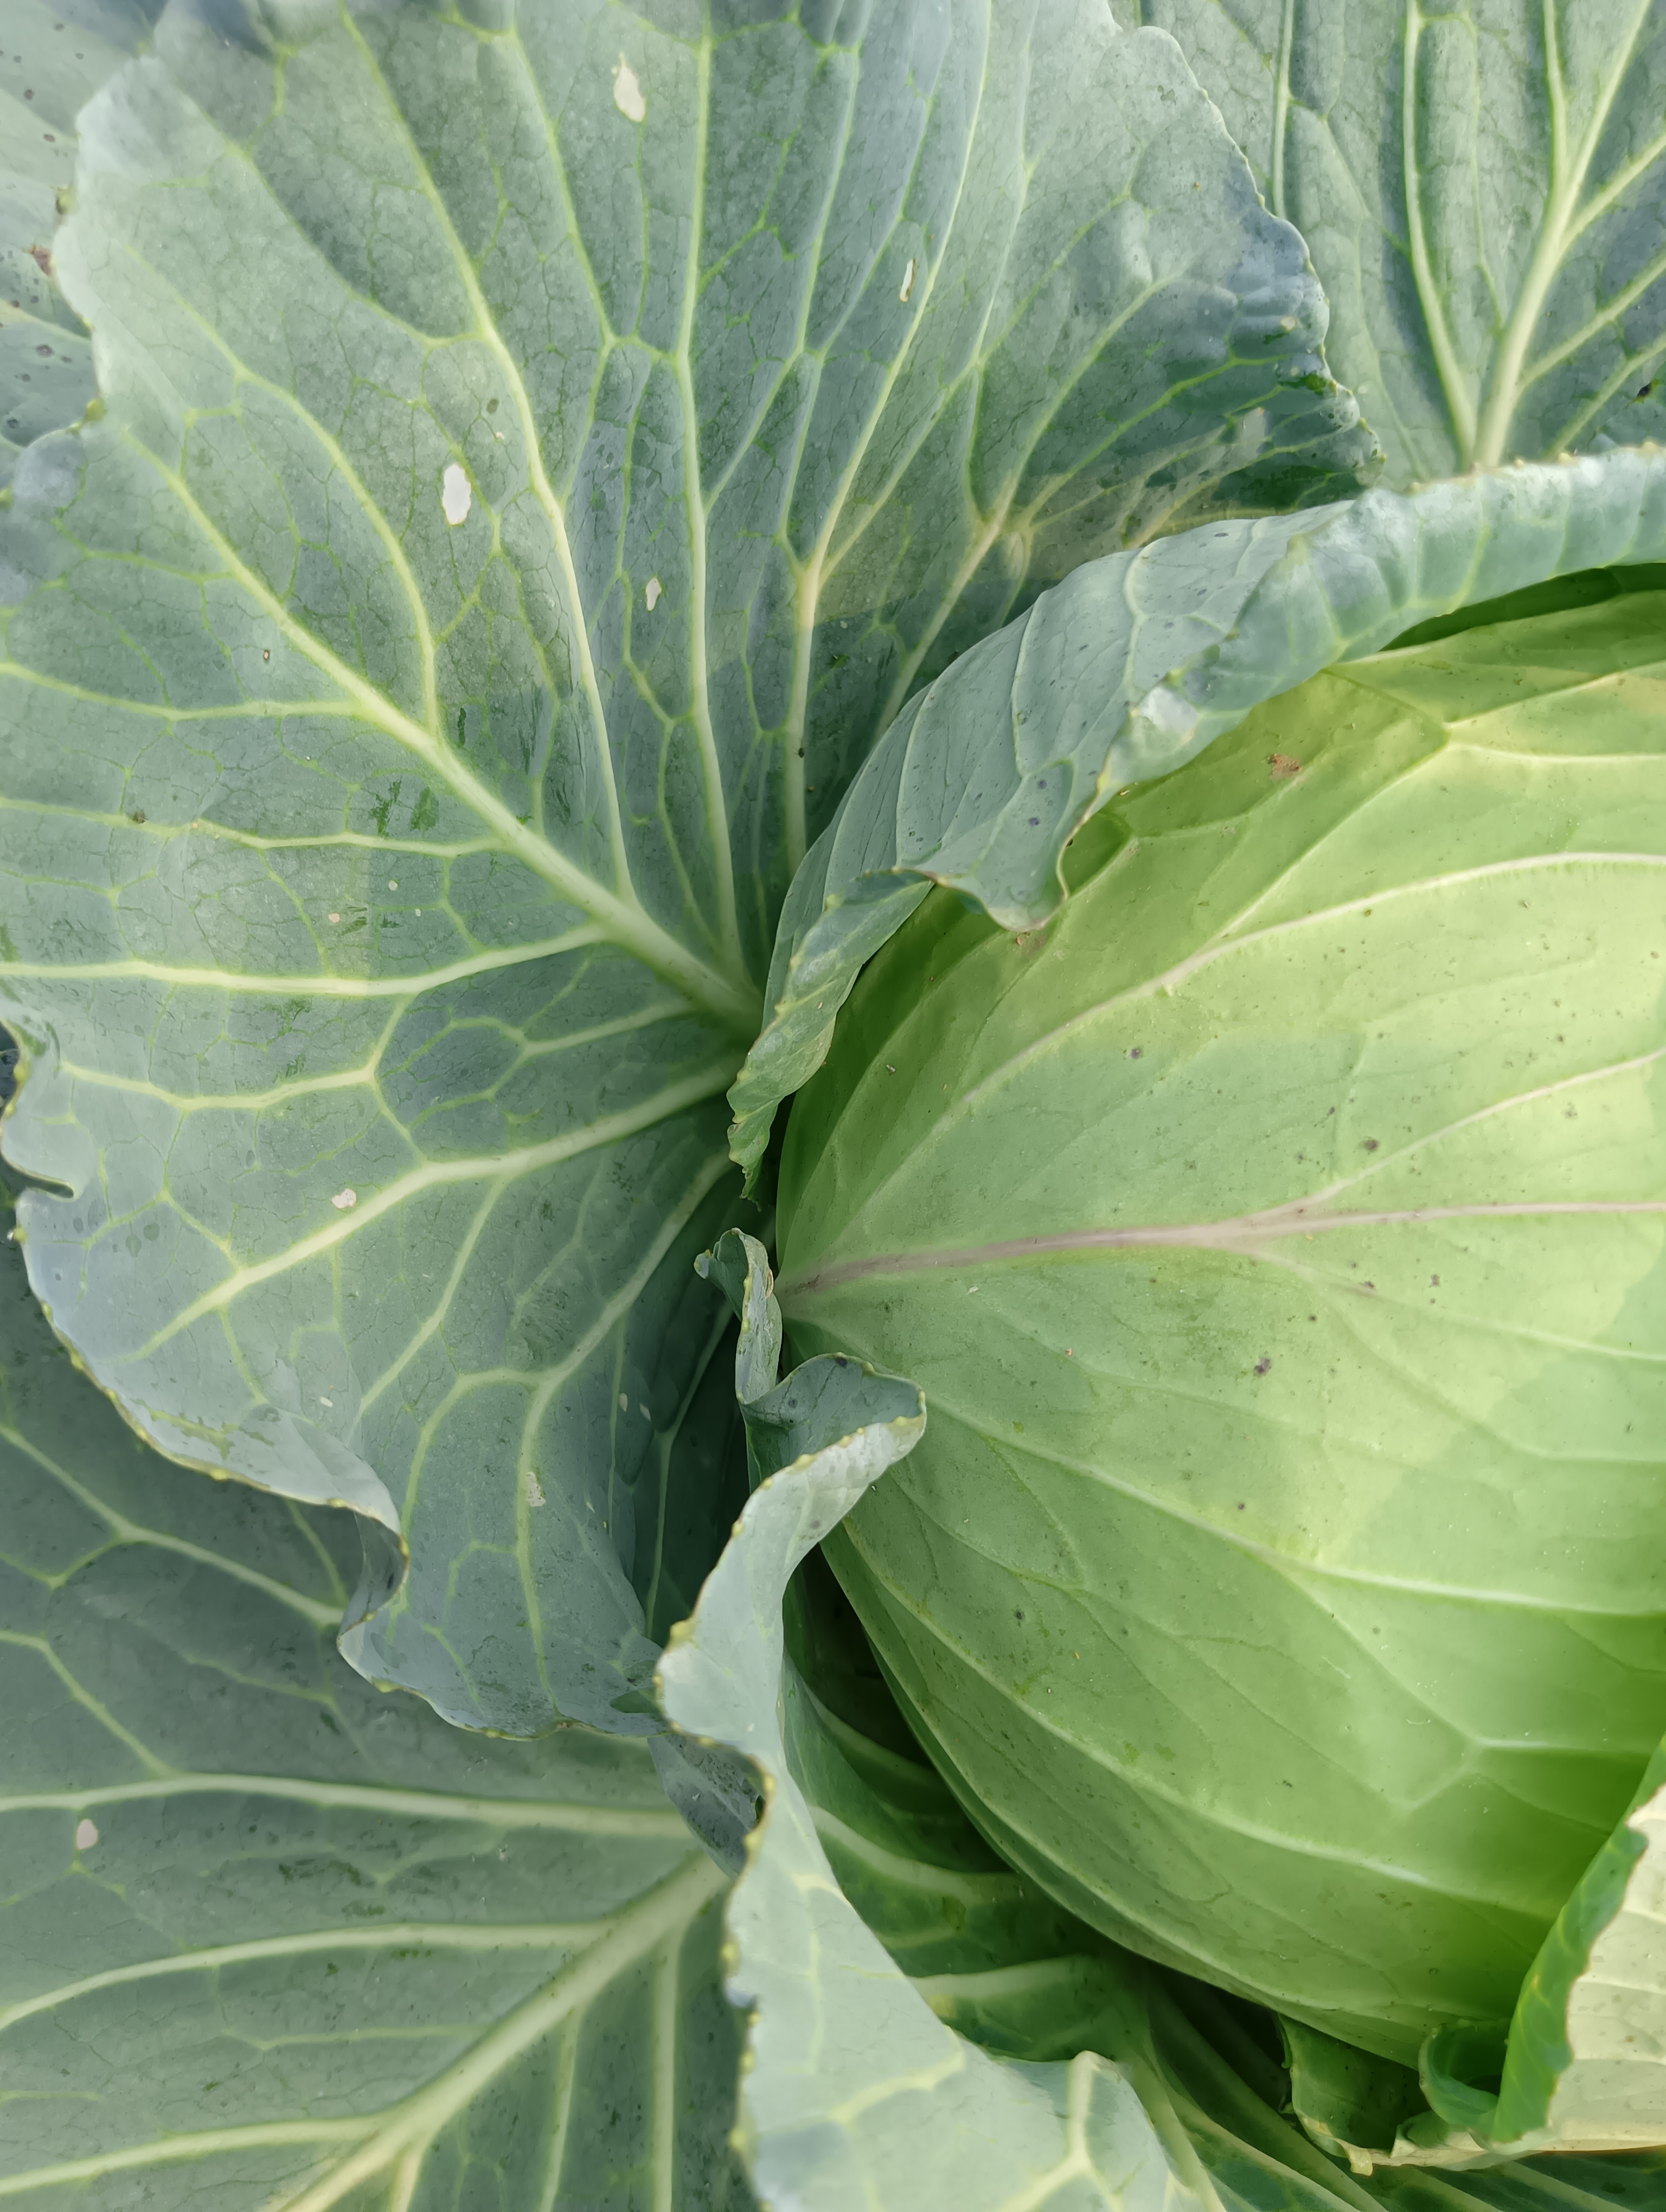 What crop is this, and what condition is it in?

cabbage, healthy
